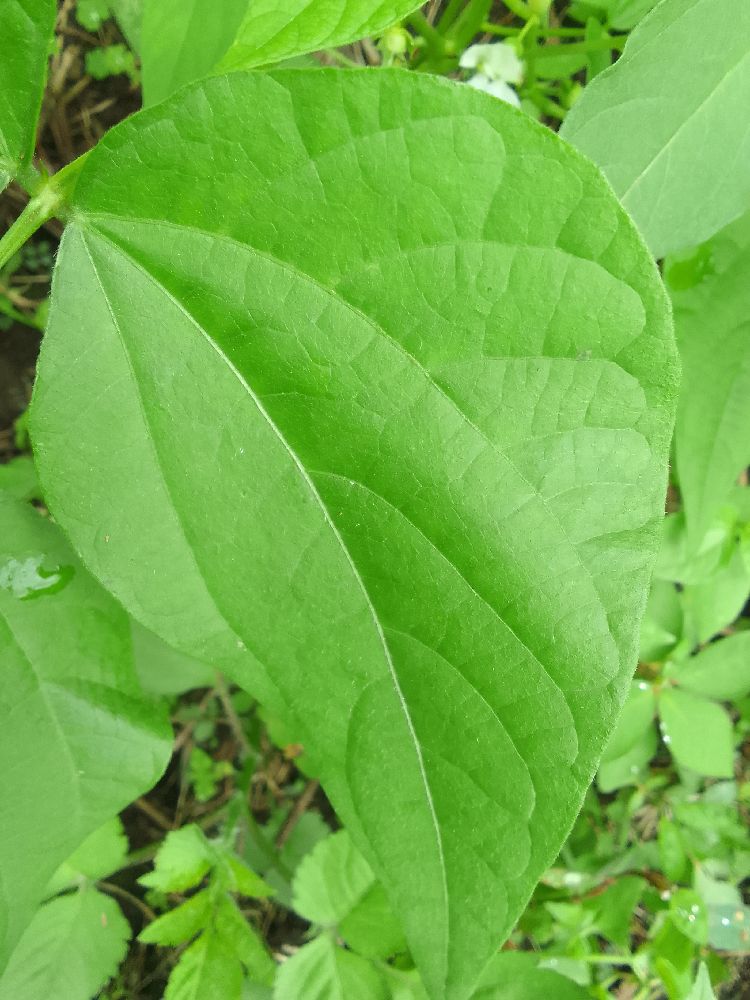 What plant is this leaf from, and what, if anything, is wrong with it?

common bean, healthy
